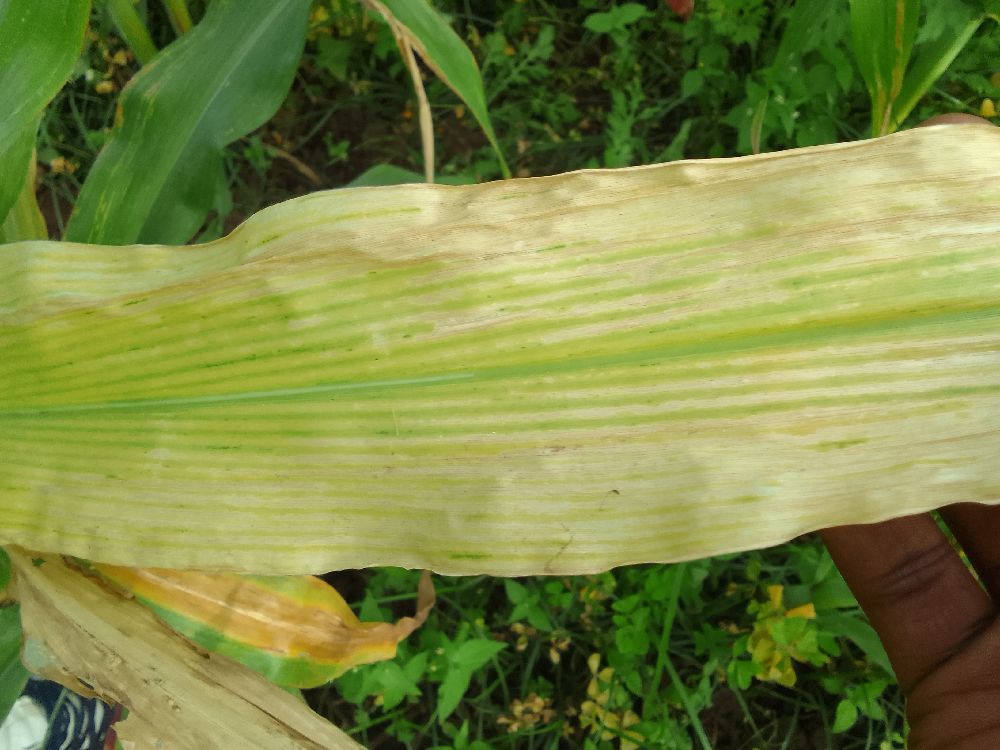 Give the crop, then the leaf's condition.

maize, maize lethal necrosis
